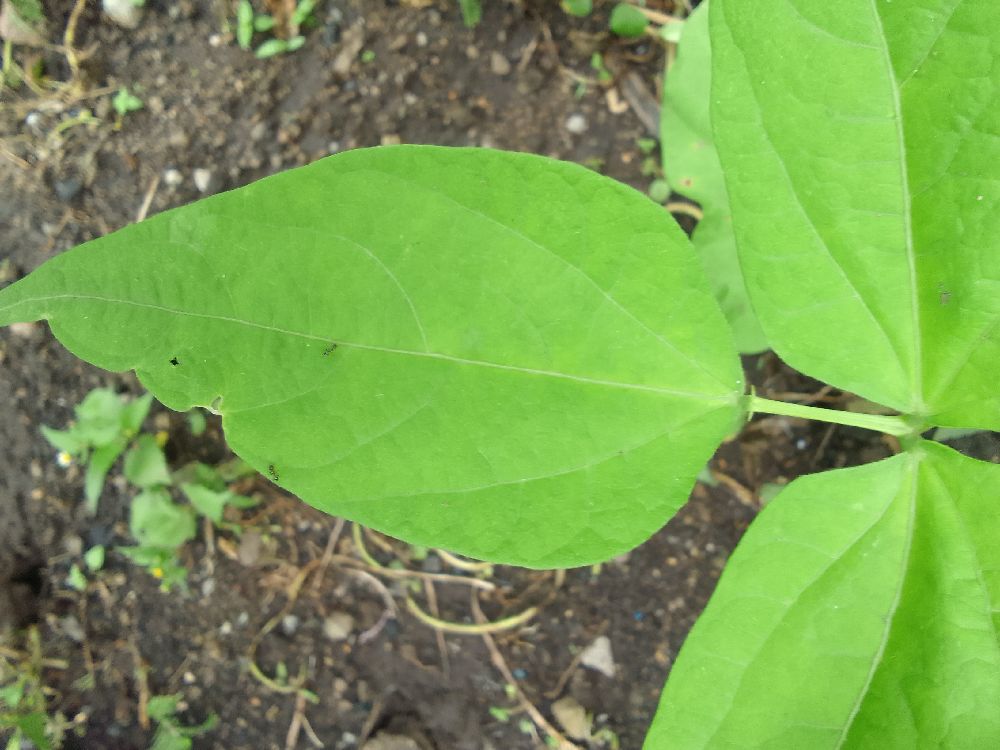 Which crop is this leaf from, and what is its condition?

common bean, healthy
